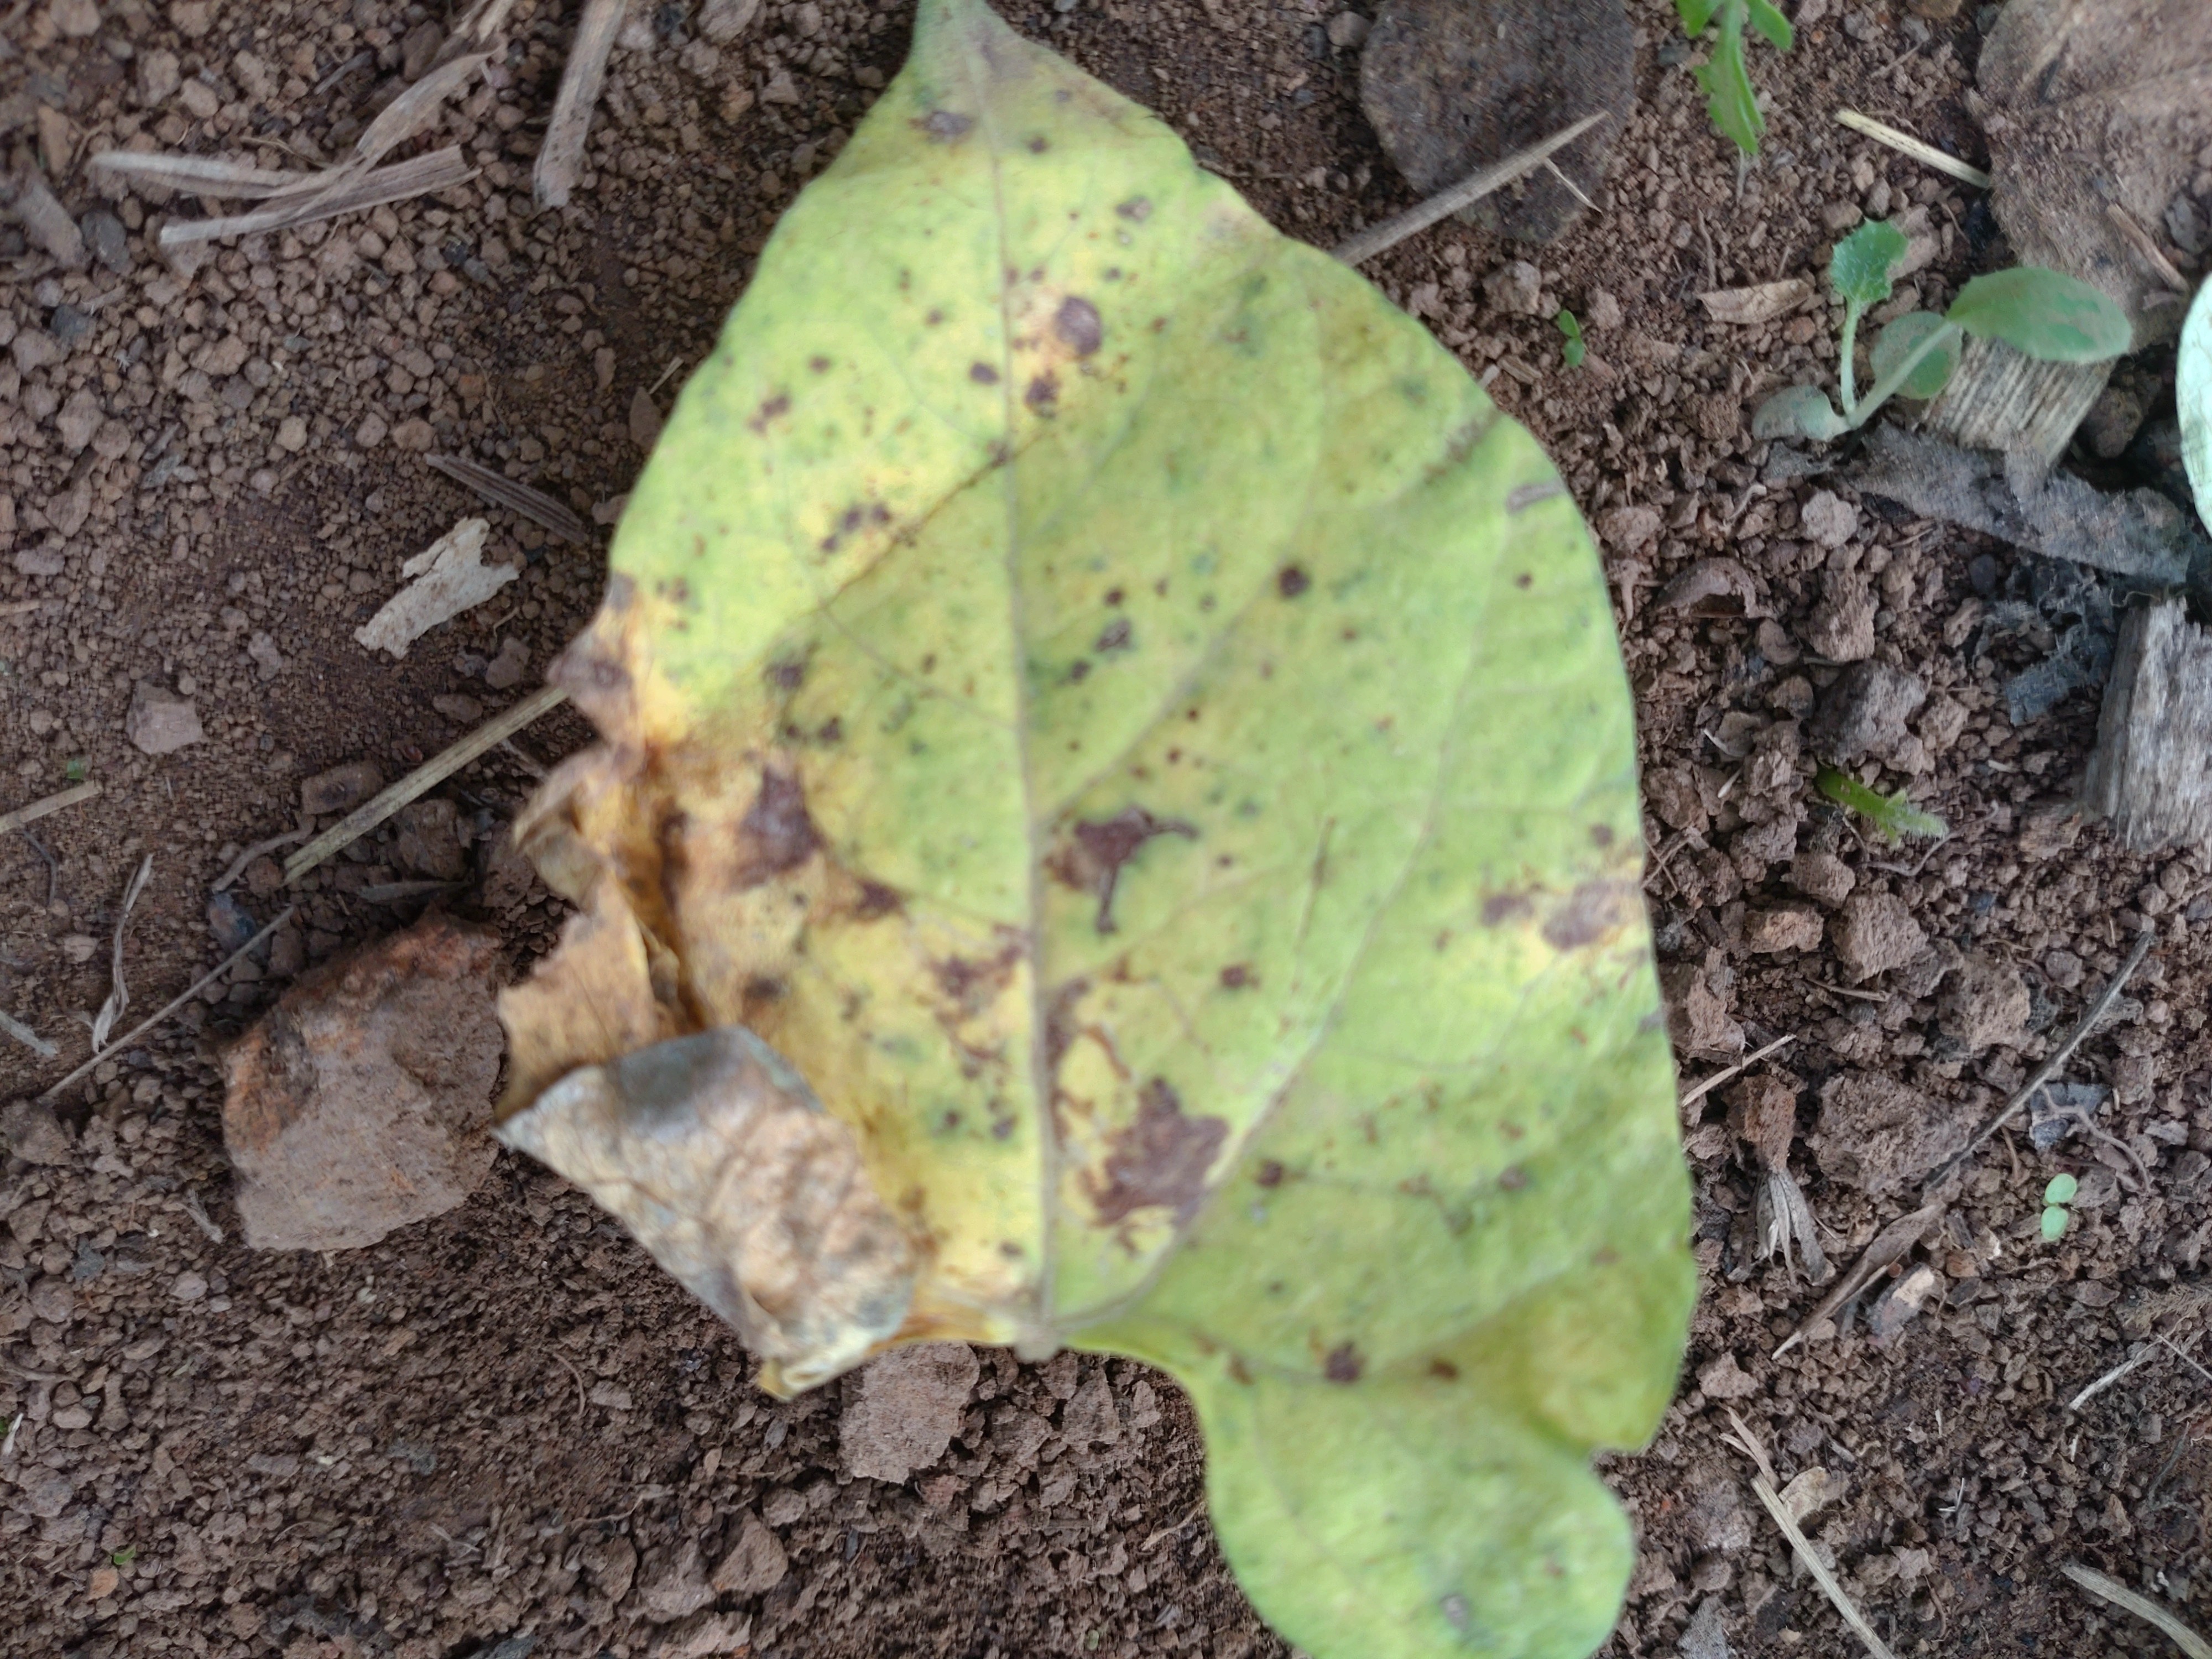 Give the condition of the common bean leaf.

anthracnose
